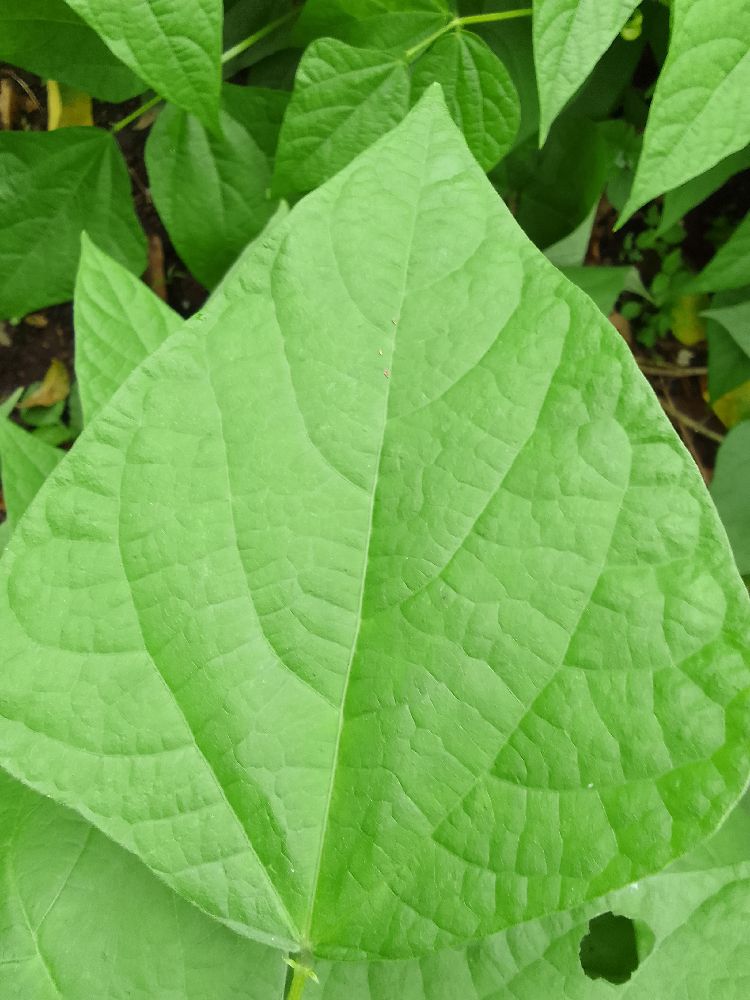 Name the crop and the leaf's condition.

common bean, healthy
